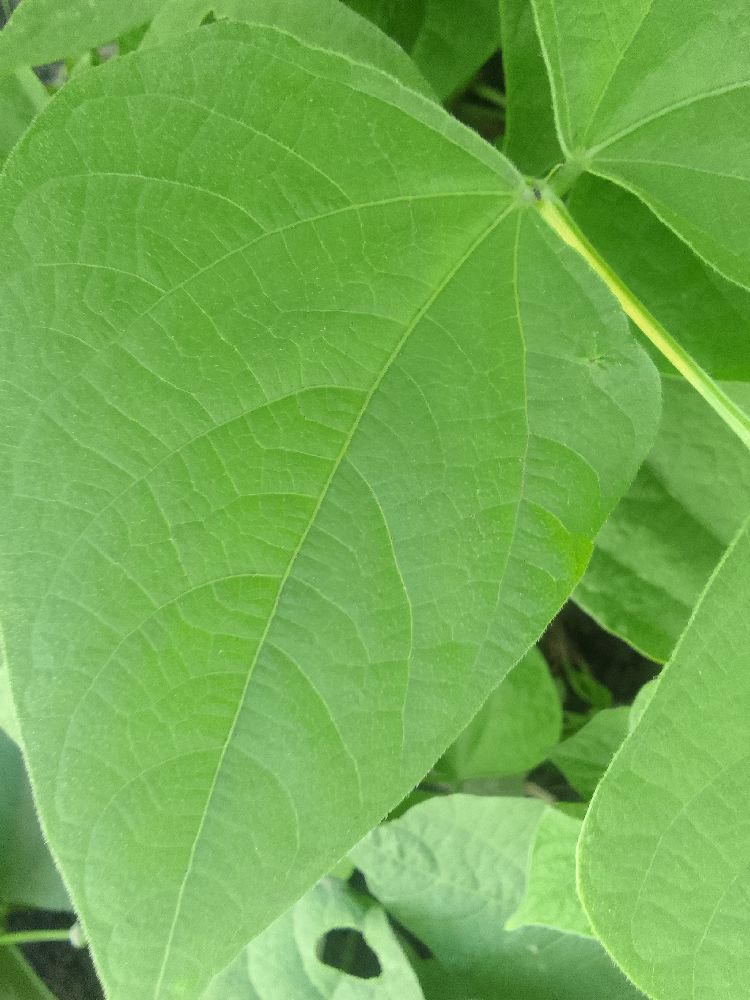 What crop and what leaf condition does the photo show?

common bean, healthy
